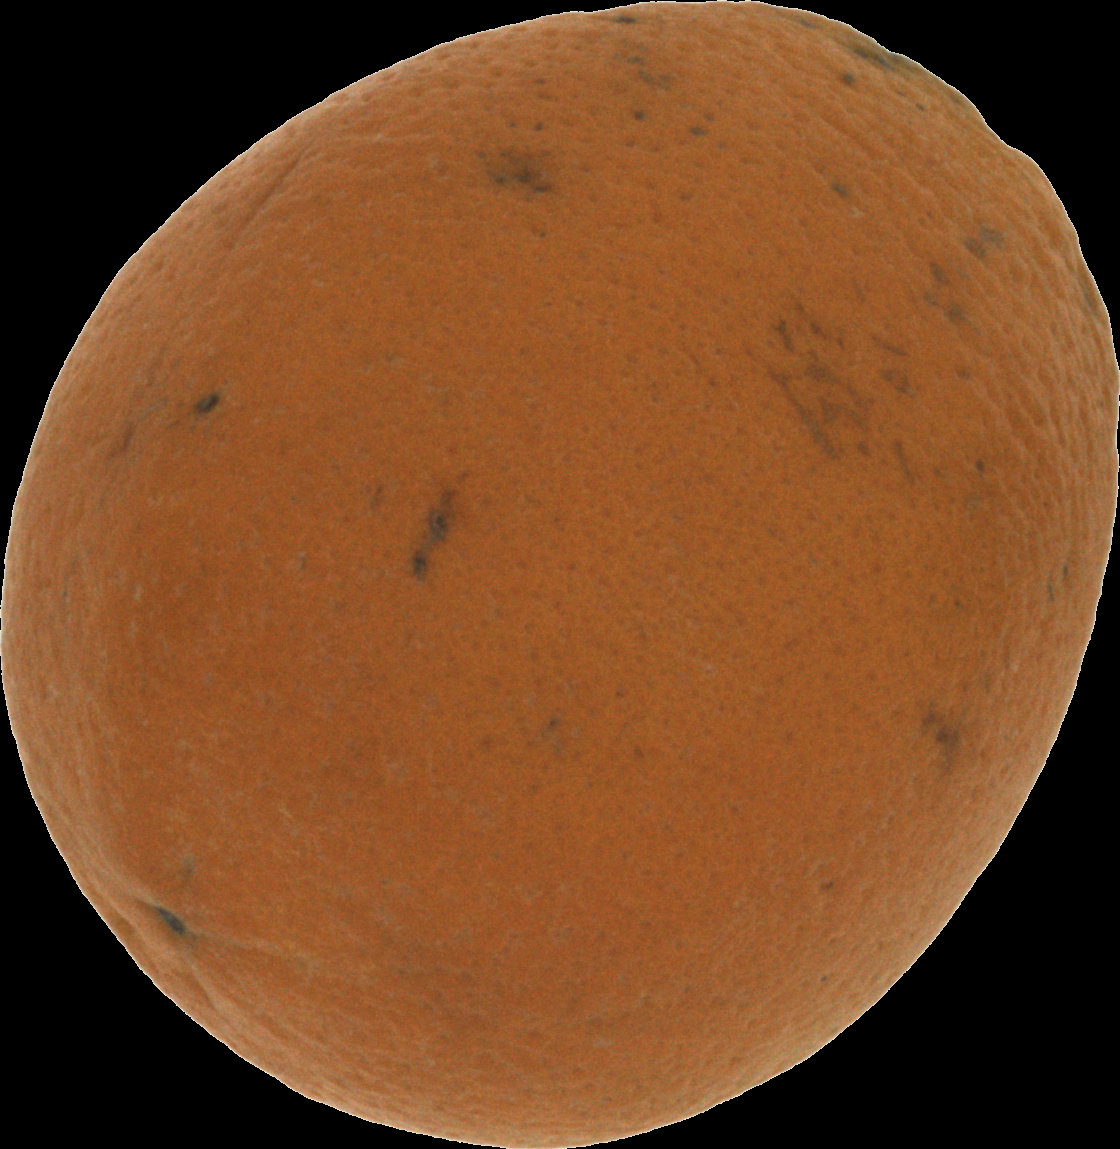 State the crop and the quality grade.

orange, bad
